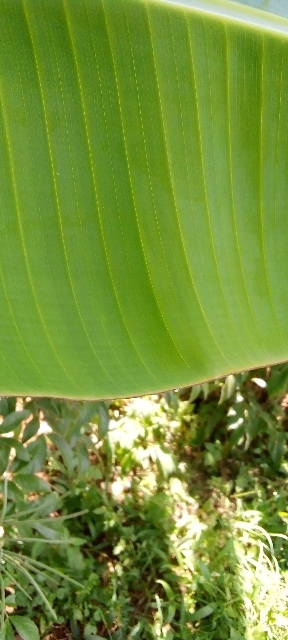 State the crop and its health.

banana, healthy
